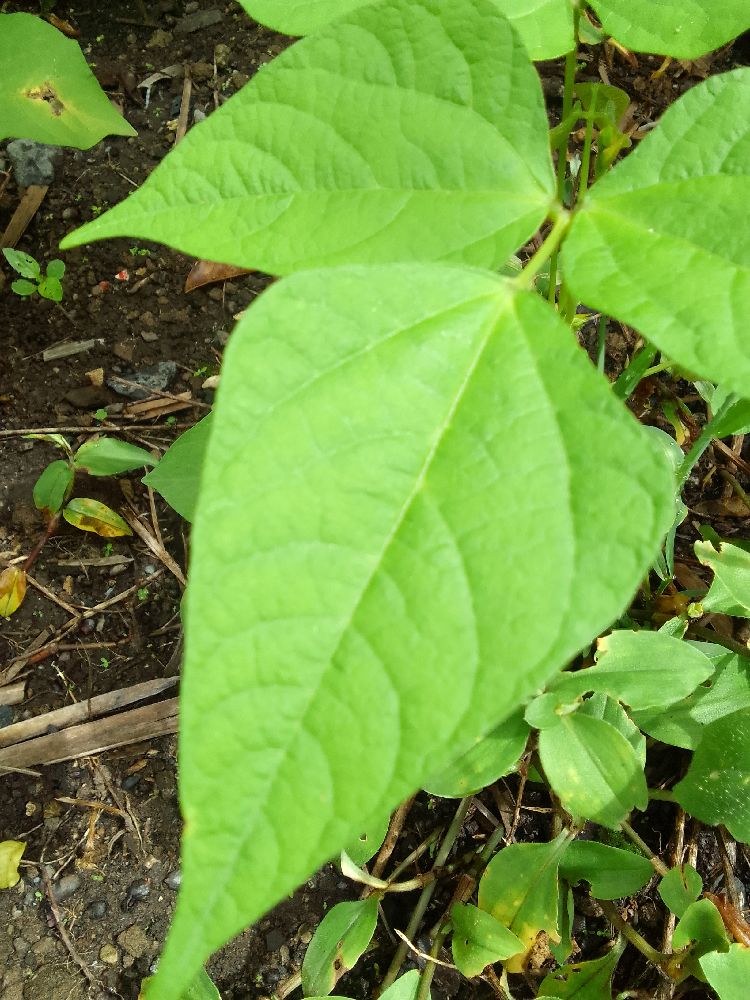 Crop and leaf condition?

common bean, healthy
